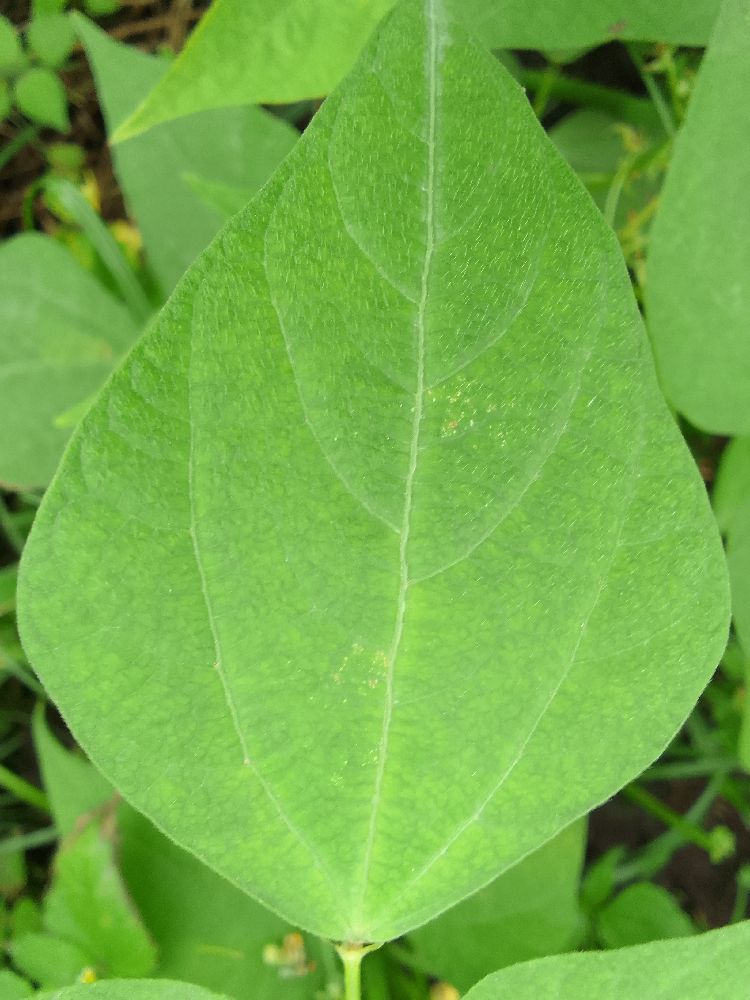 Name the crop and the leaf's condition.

common bean, healthy
